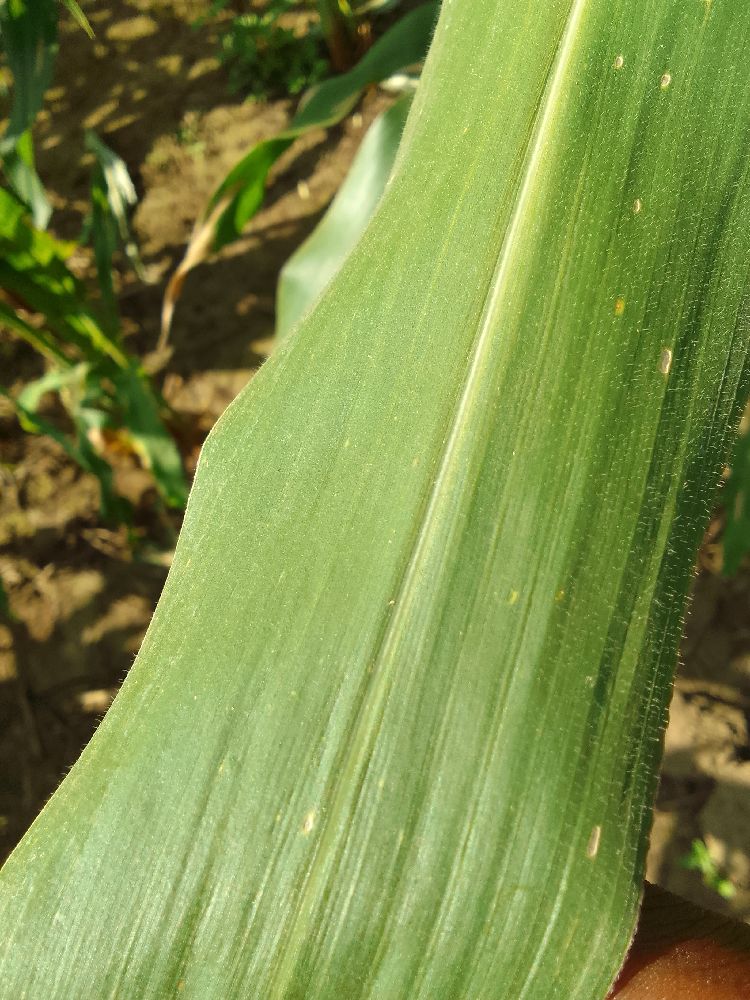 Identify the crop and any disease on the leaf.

maize, healthy
